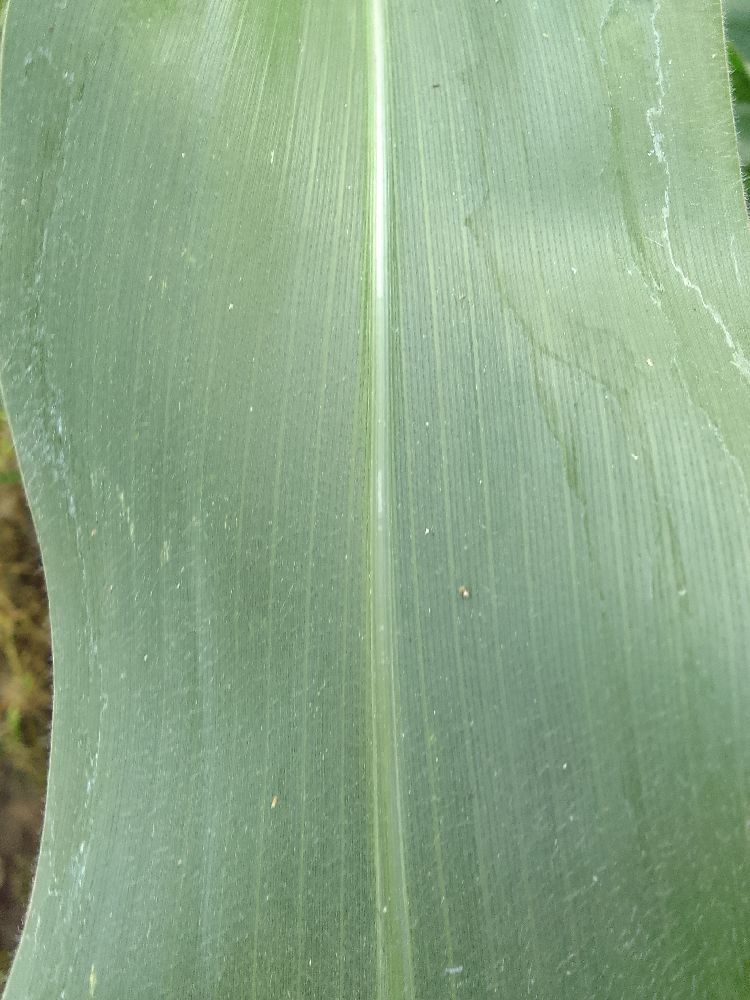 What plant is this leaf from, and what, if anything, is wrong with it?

maize, healthy
